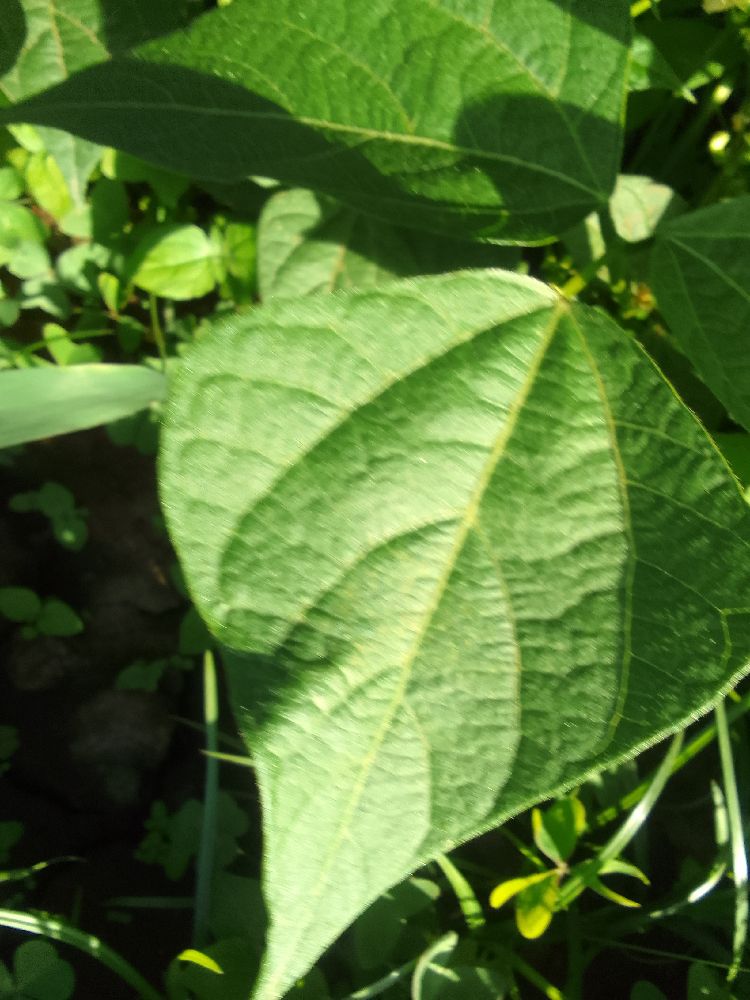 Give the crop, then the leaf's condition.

common bean, healthy
